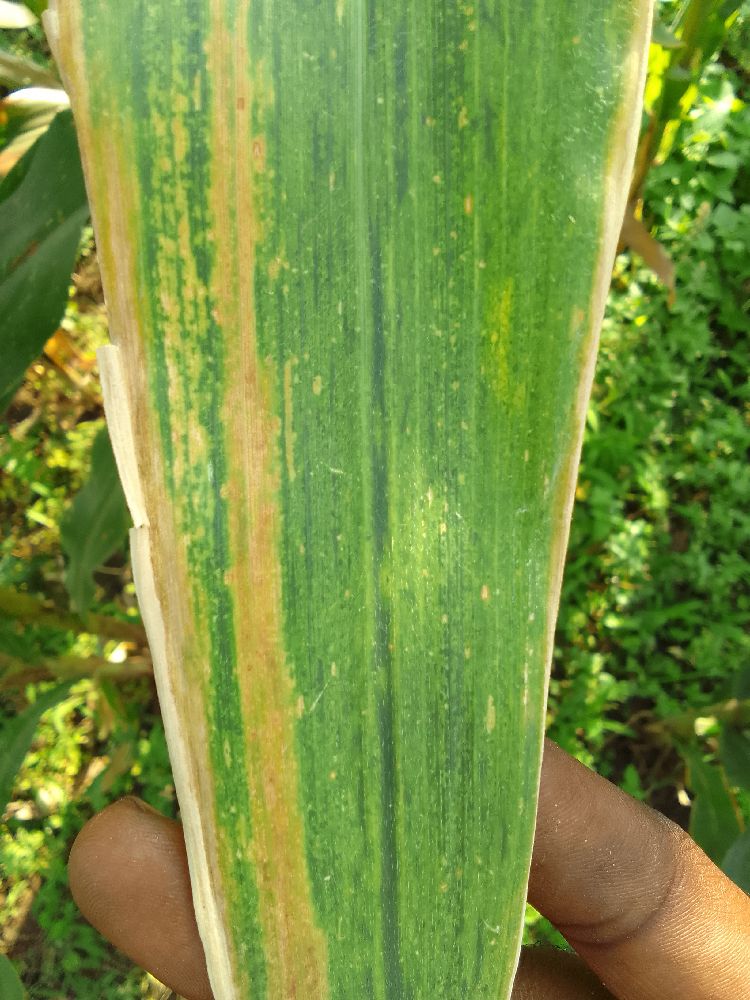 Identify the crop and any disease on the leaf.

maize, maize lethal necrosis
